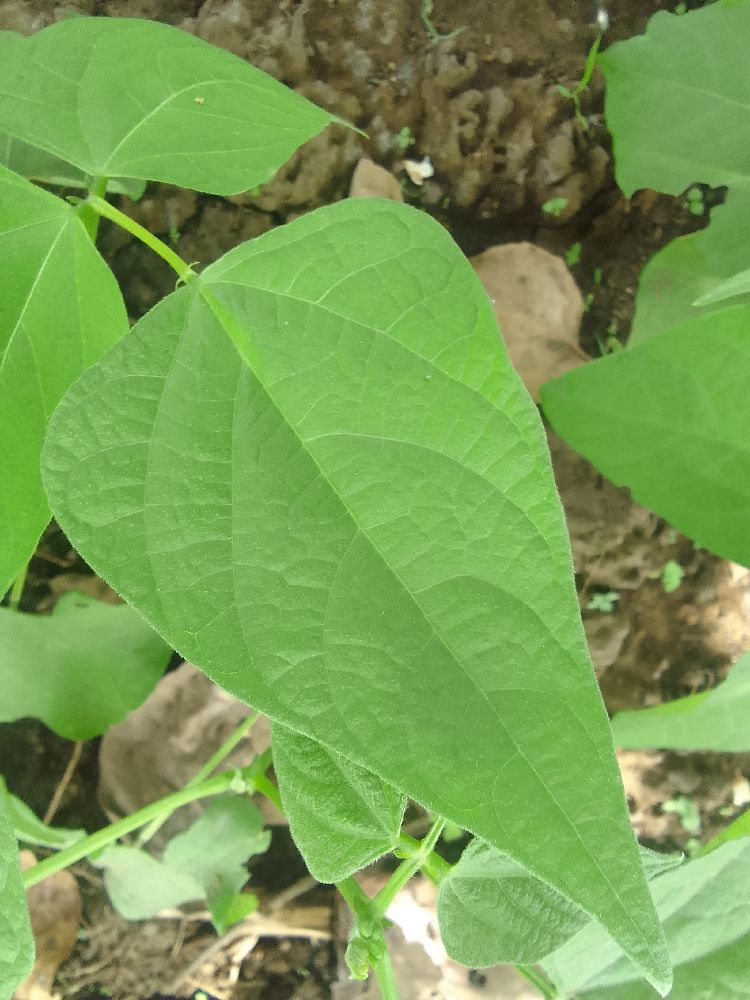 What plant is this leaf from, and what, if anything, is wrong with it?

common bean, healthy
